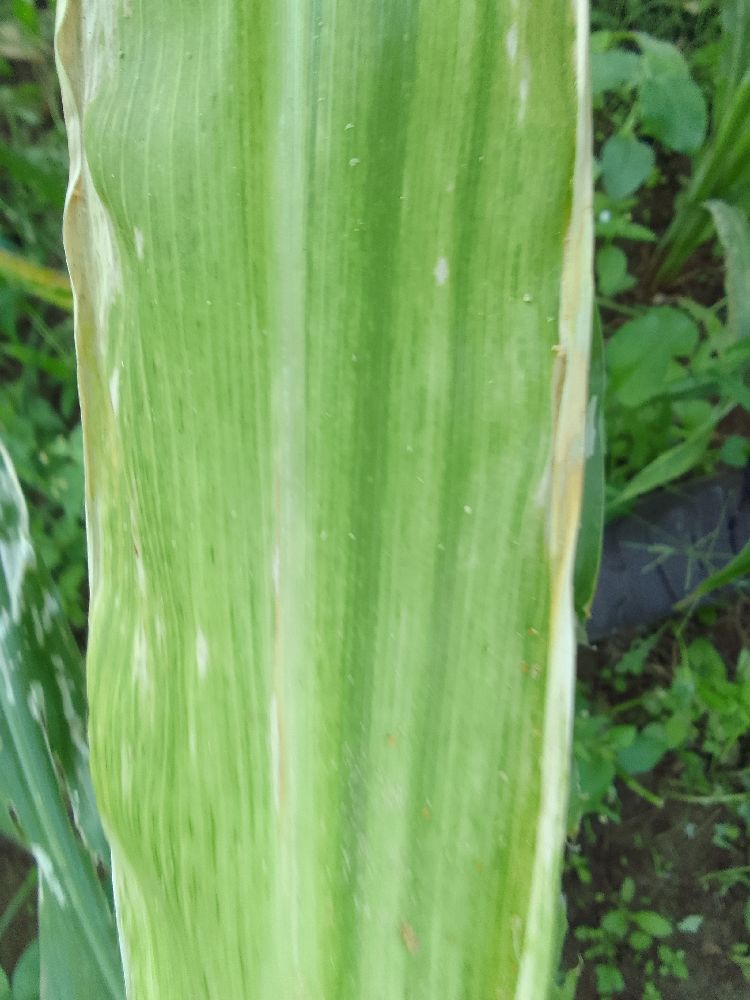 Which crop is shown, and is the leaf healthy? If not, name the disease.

maize, maize lethal necrosis
